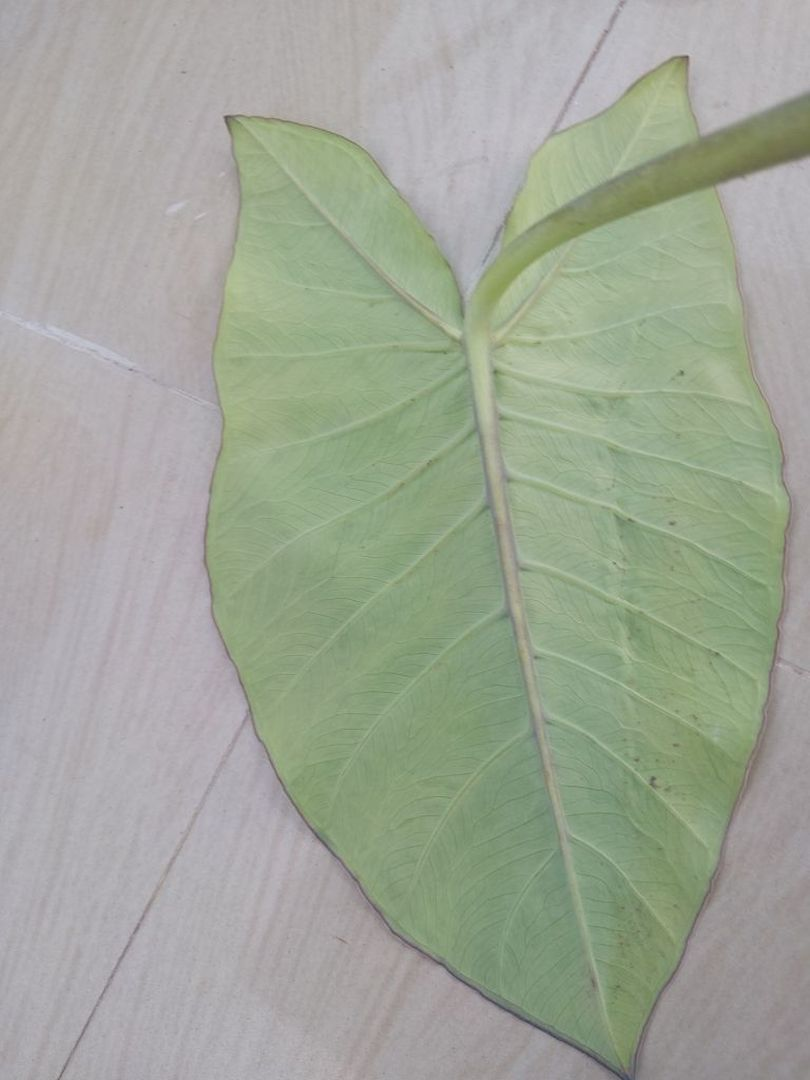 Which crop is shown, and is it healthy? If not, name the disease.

taro, mosaic
